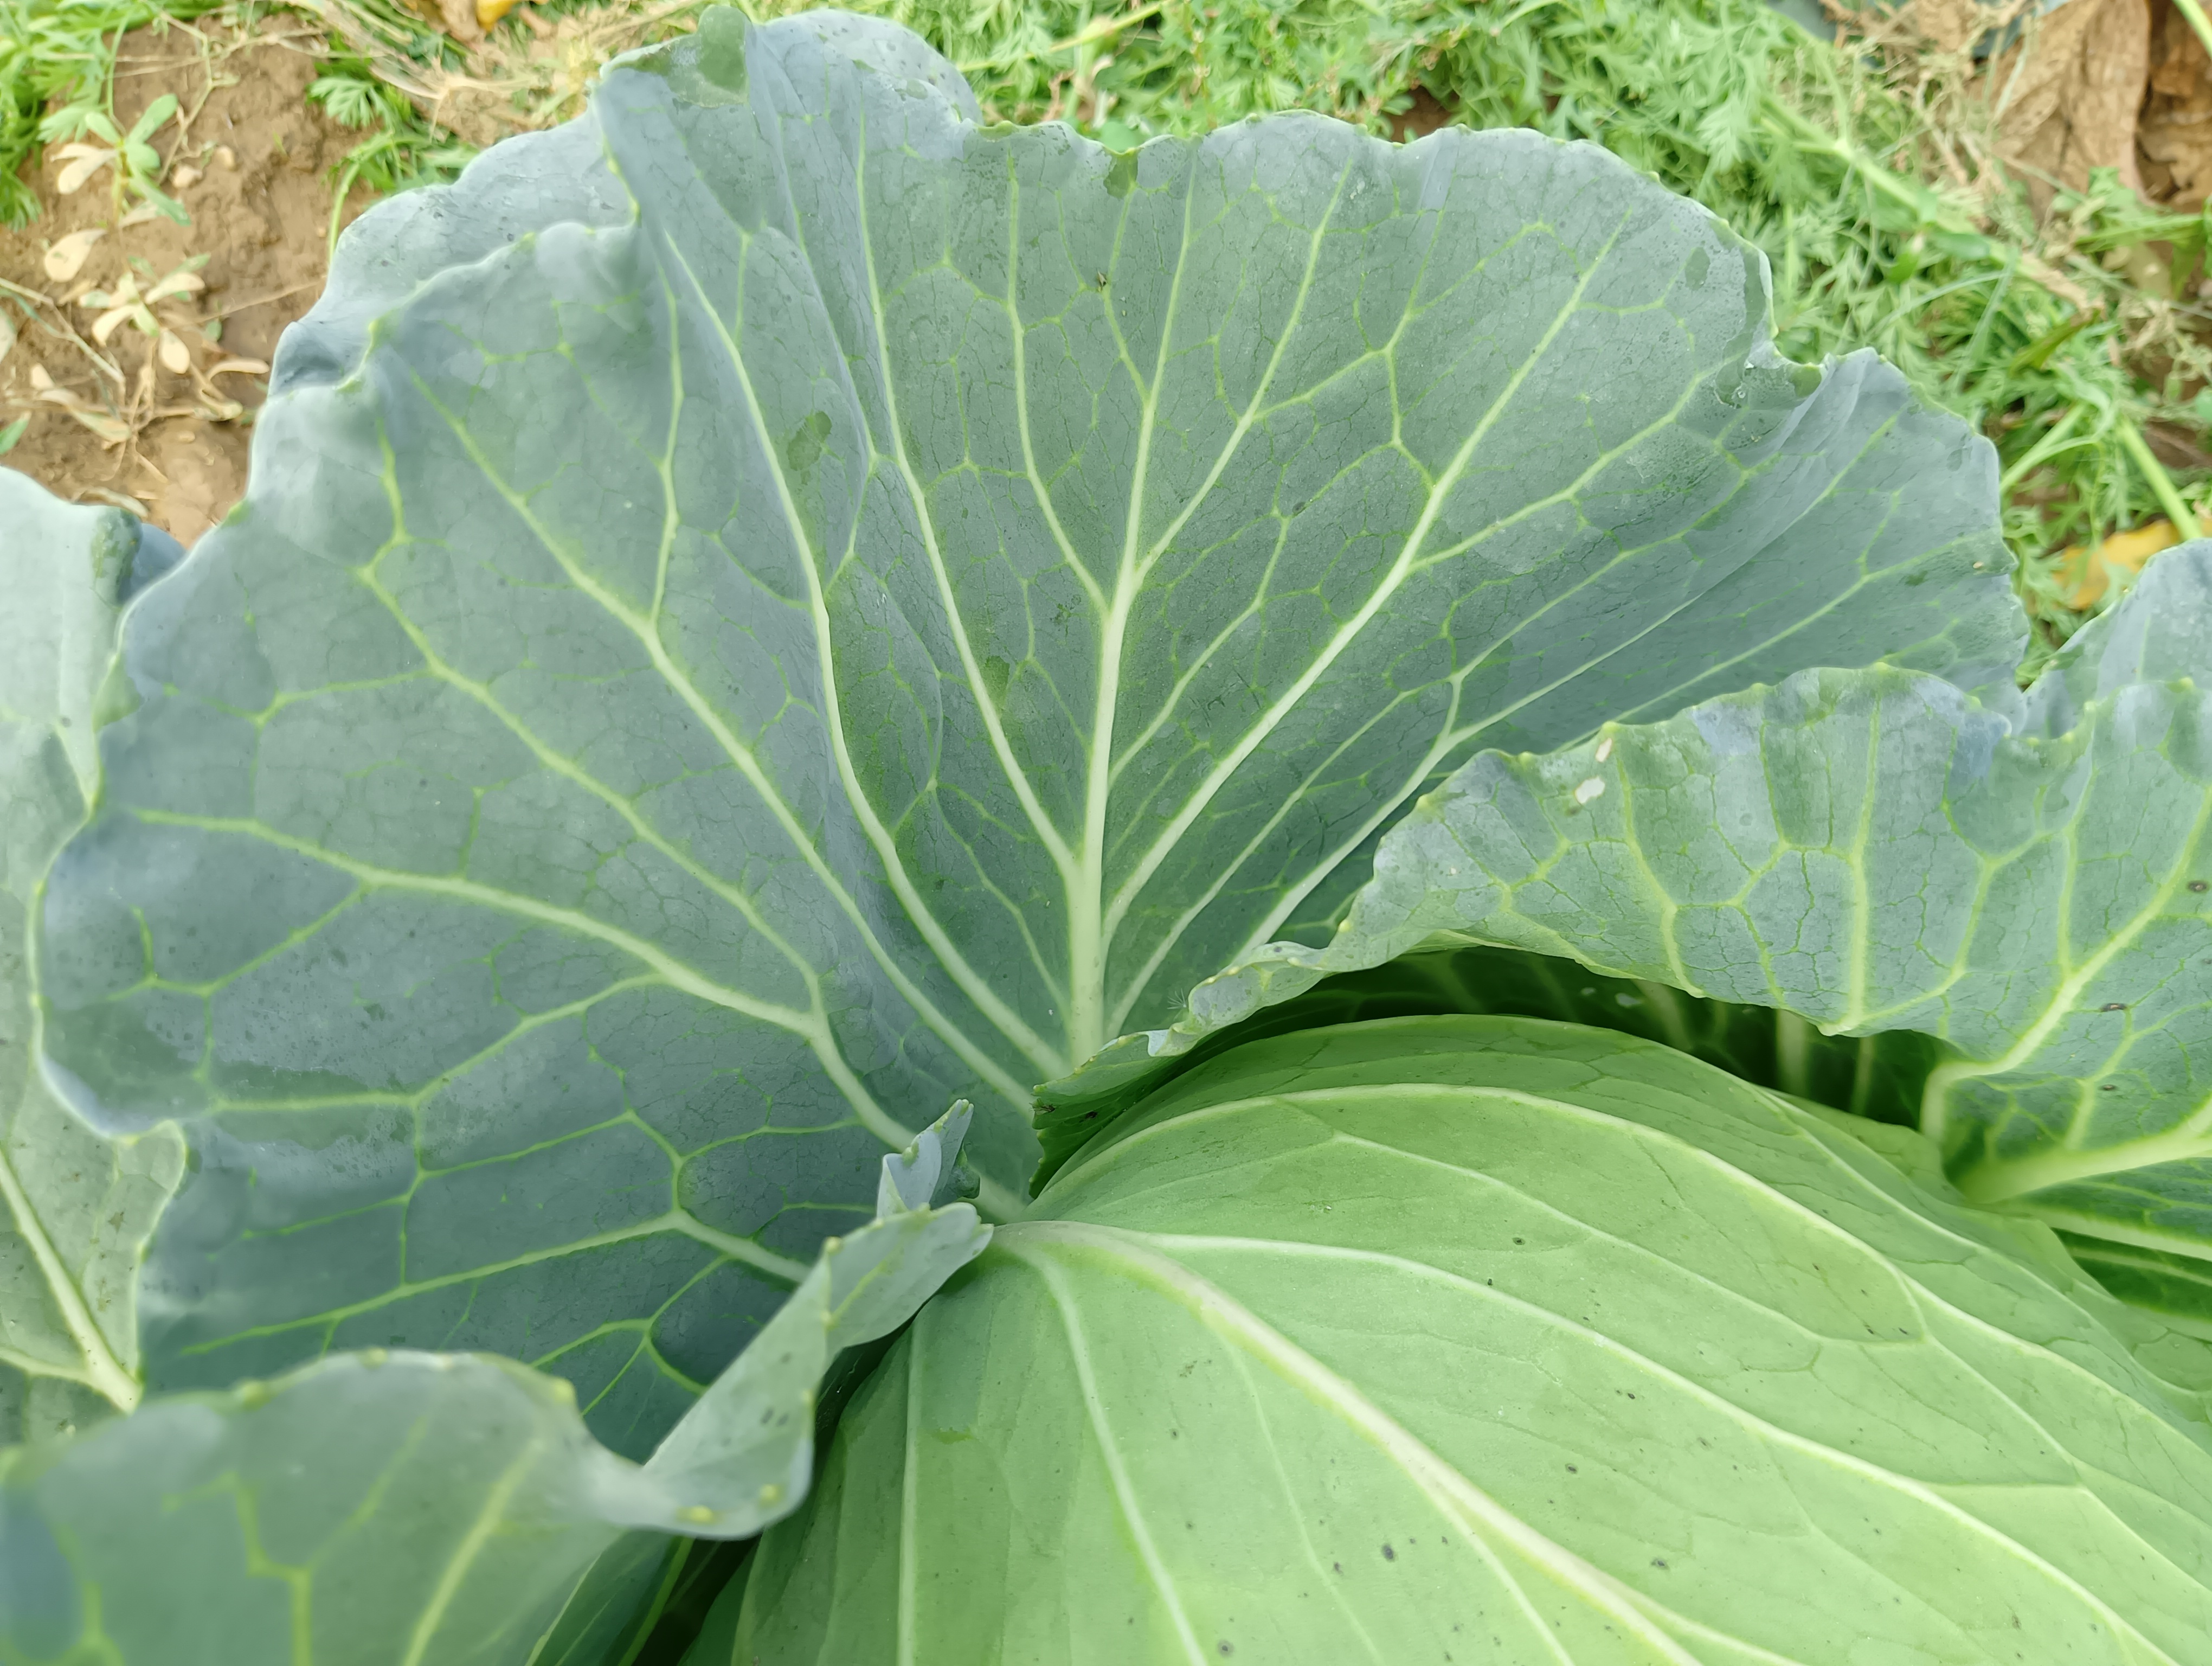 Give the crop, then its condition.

cabbage, healthy
